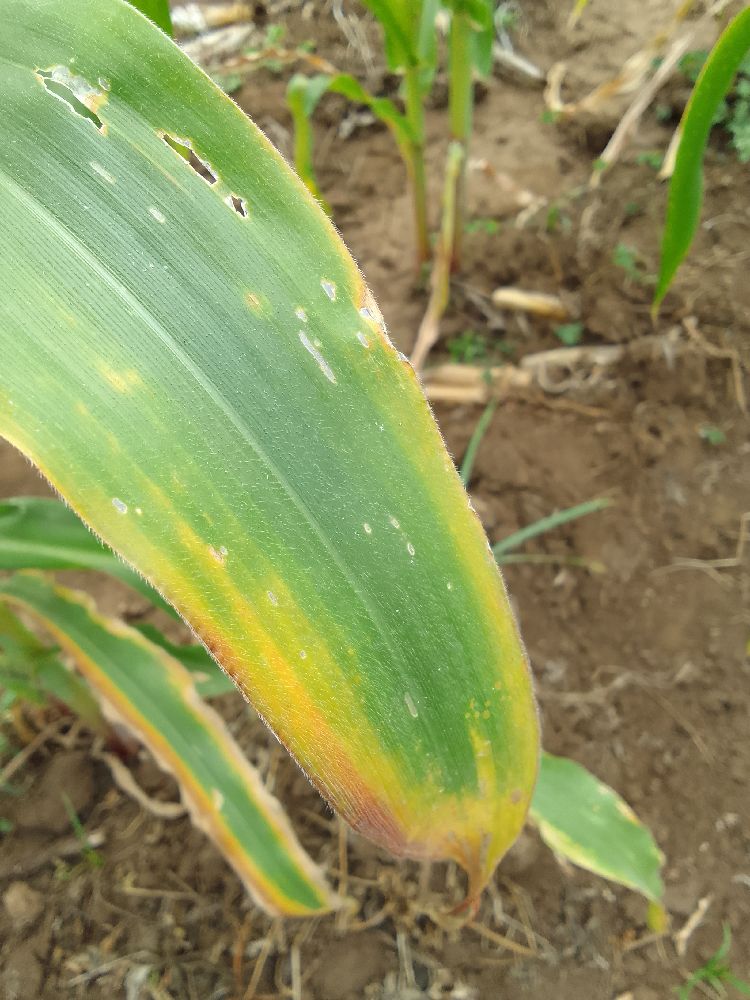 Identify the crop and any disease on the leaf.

maize, maize lethal necrosis
